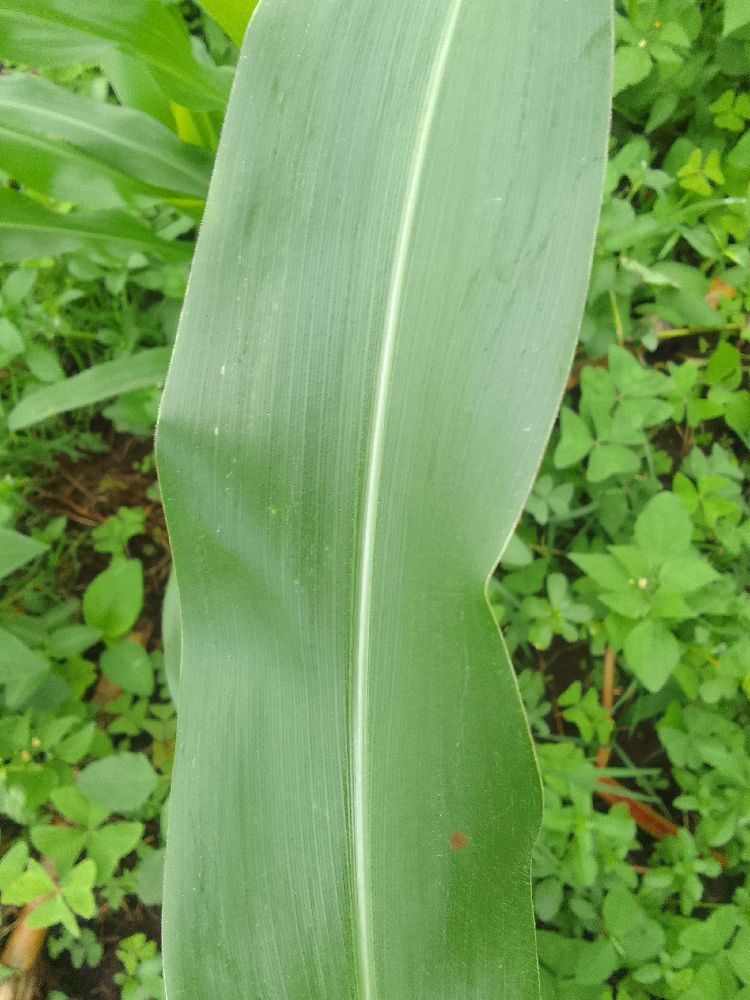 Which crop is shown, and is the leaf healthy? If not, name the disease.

maize, healthy
